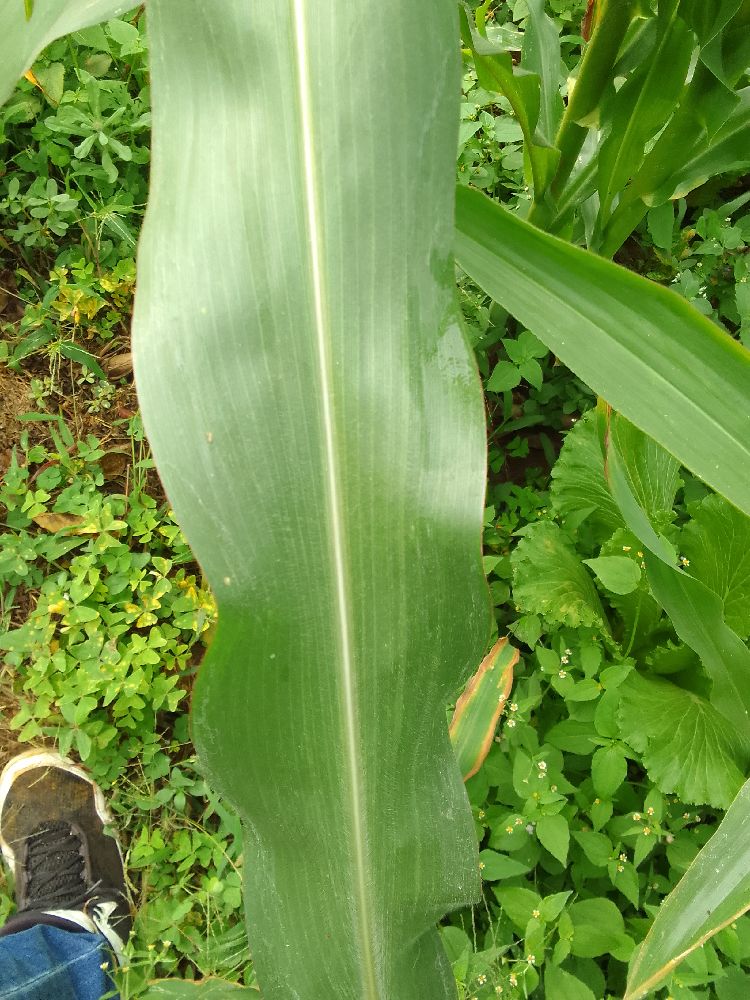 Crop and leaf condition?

maize, healthy
